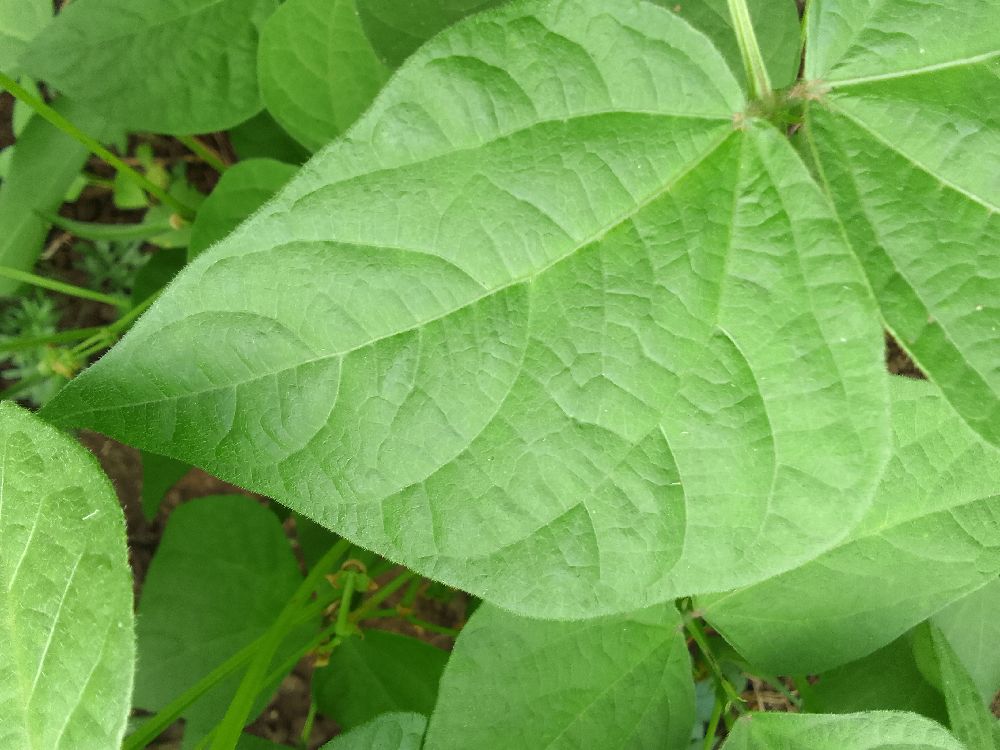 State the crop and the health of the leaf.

common bean, healthy
